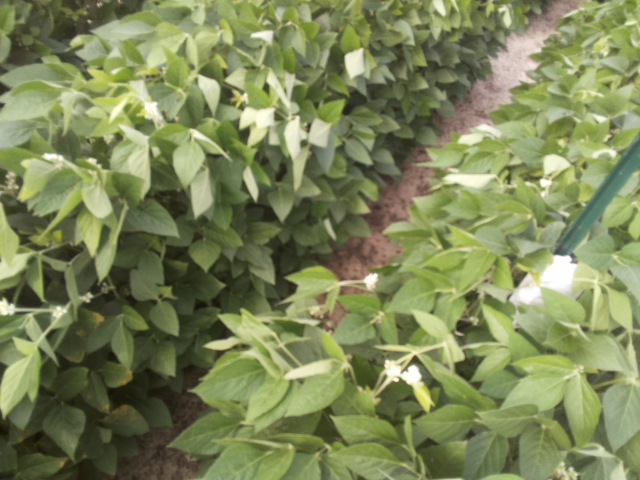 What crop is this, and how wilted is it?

soybean, leaflets folding inward at secondary pulvinus with no turgor loss in leaflets or petioles
